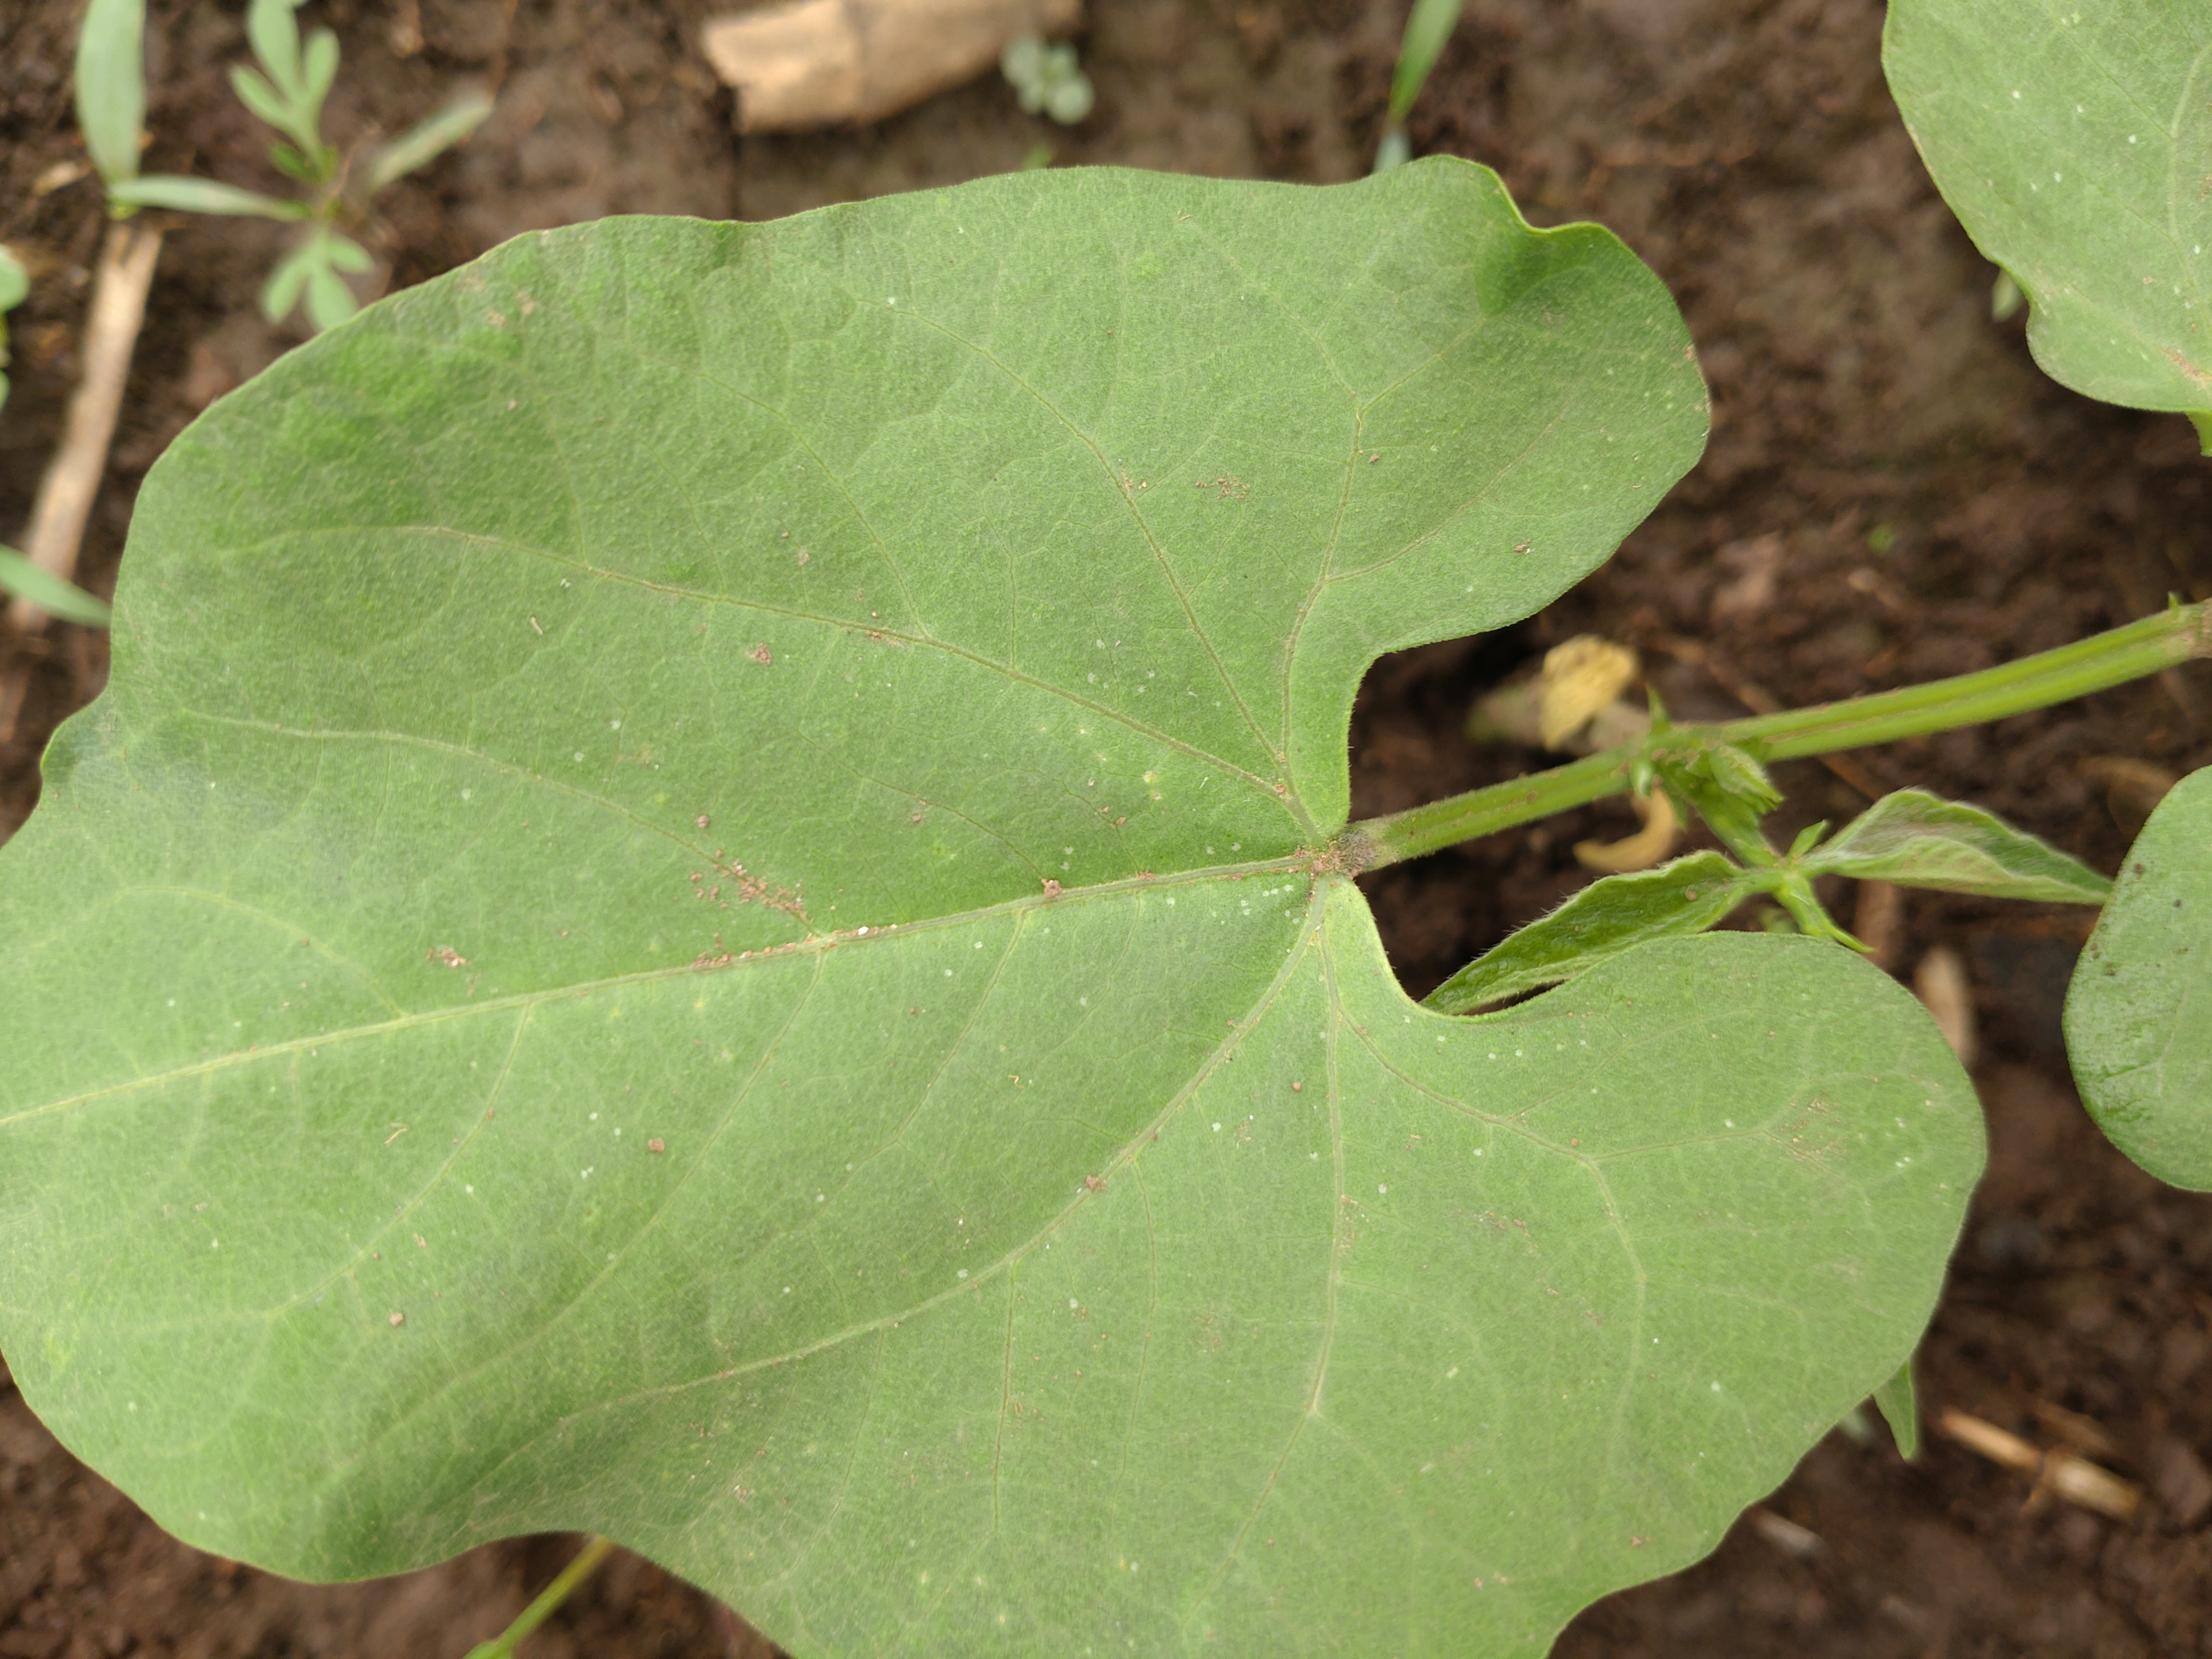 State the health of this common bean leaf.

healthy
